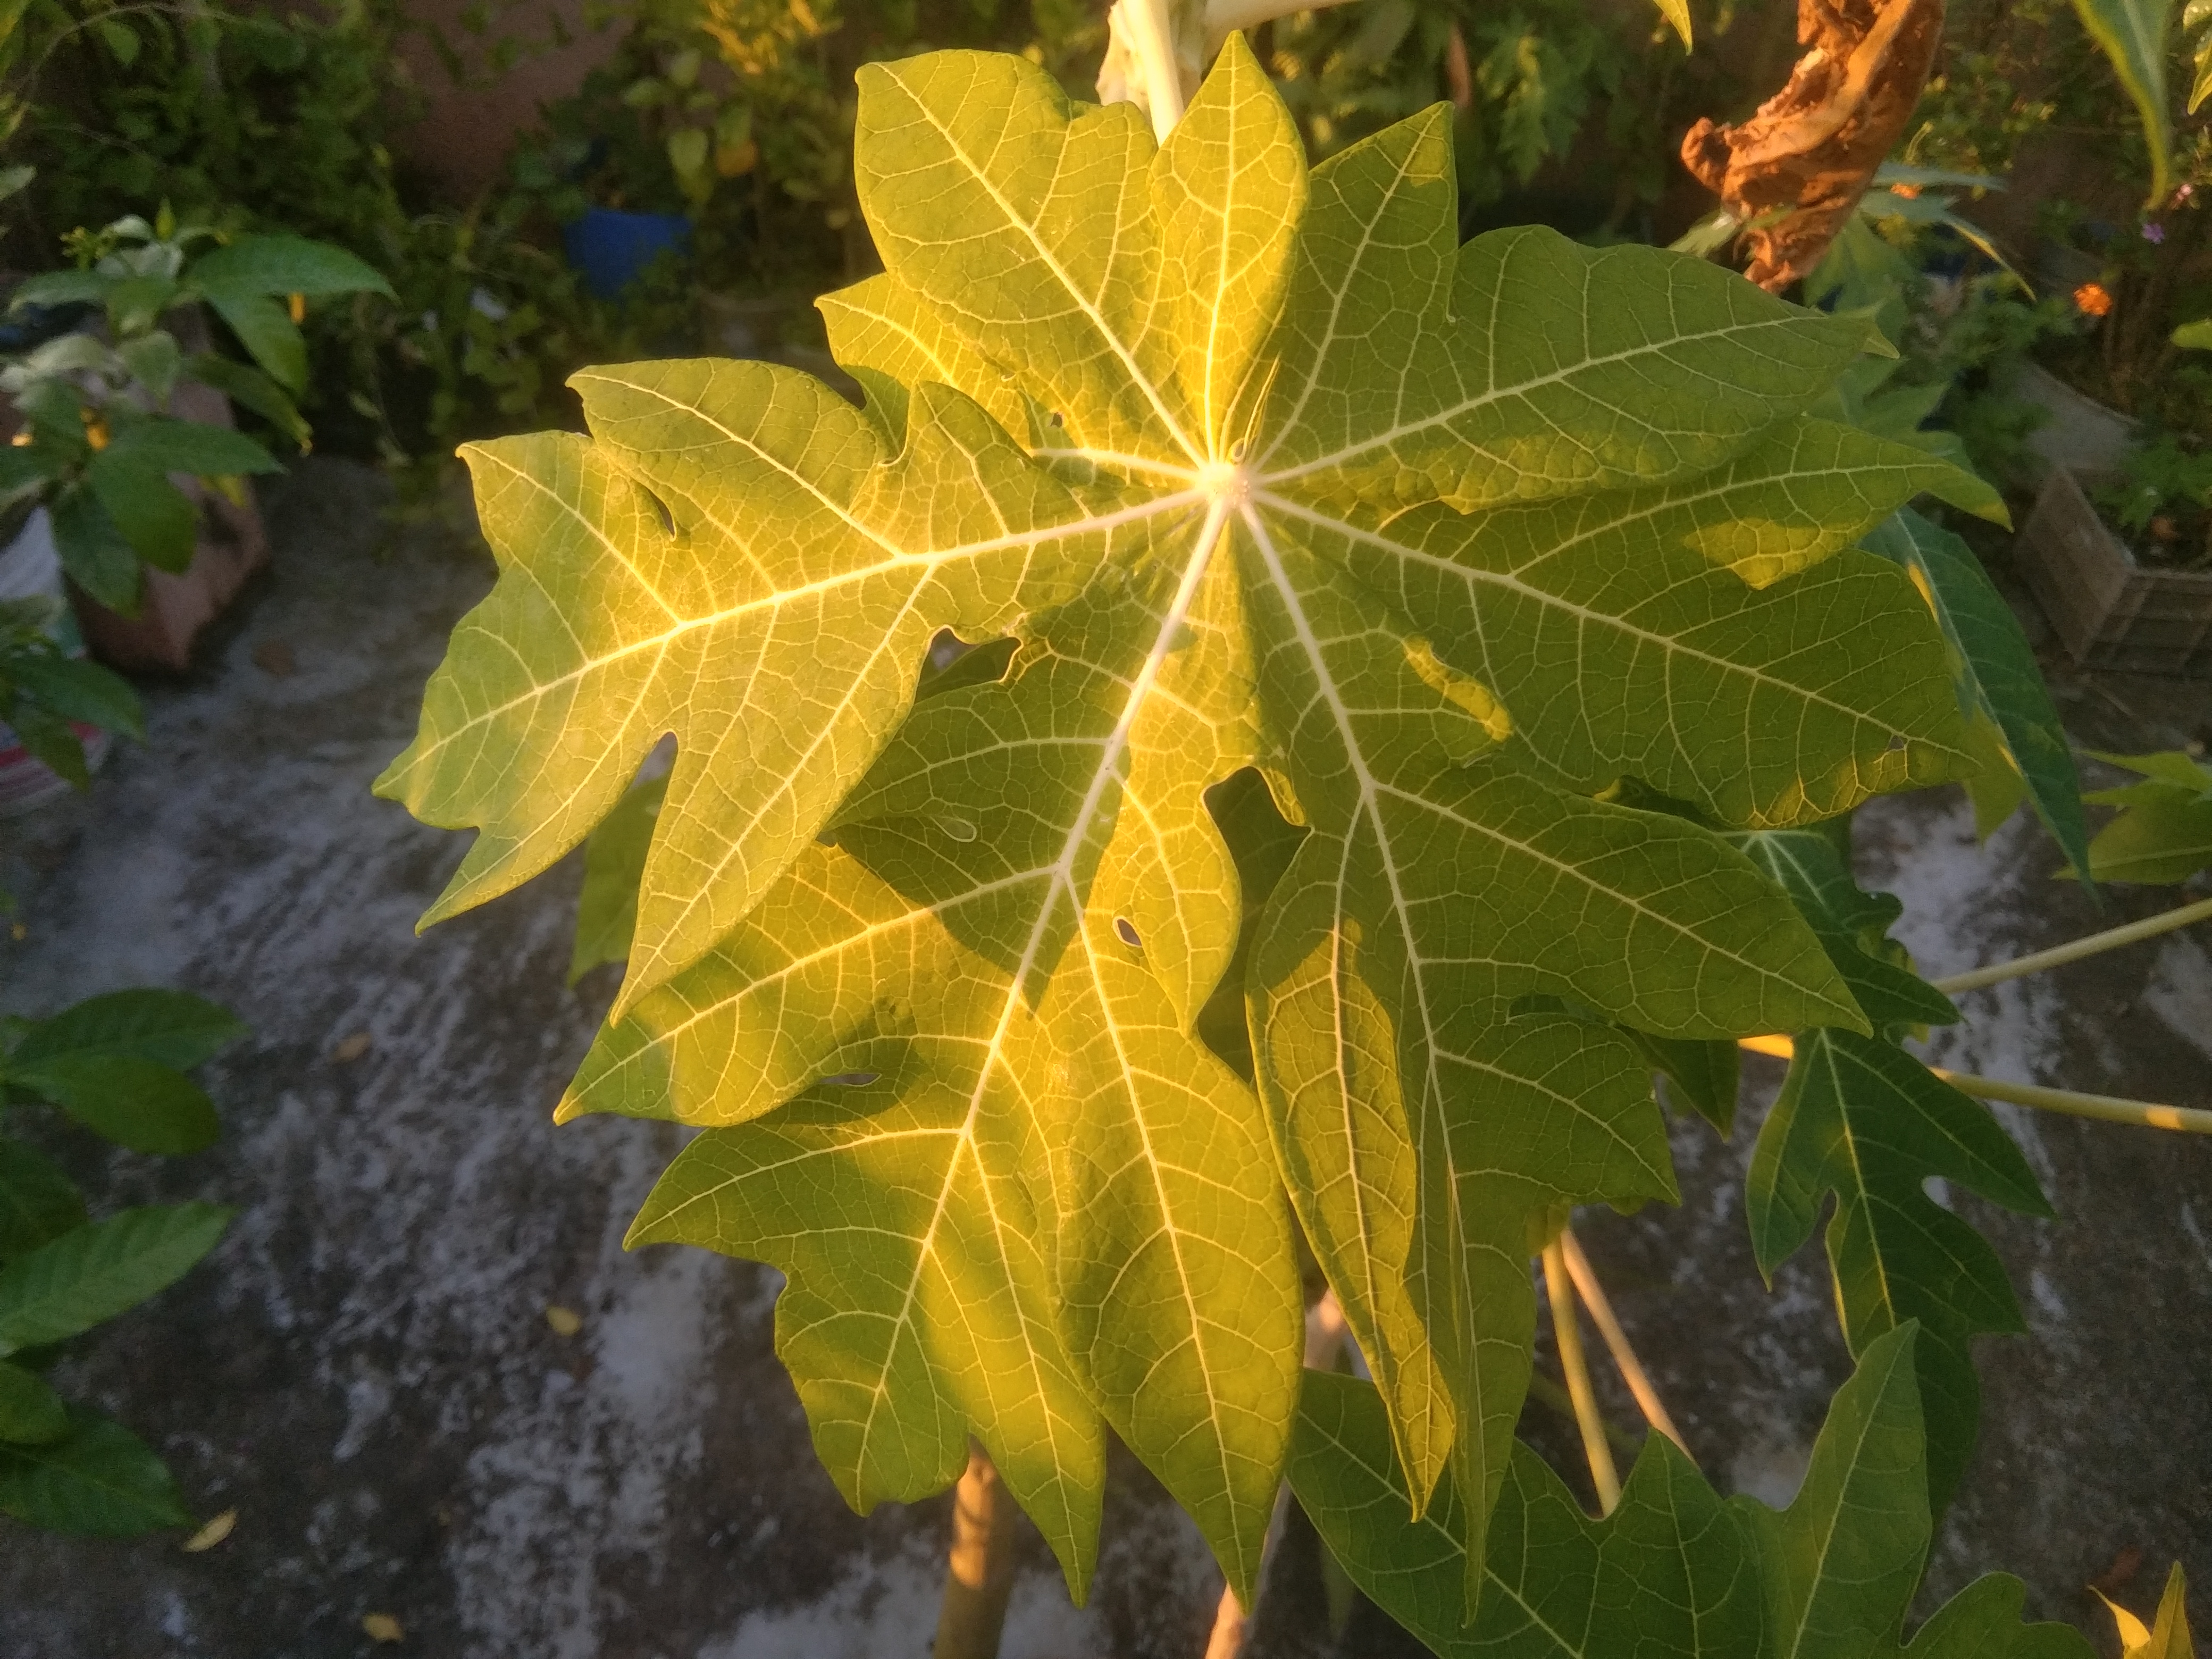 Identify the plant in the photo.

papaya
